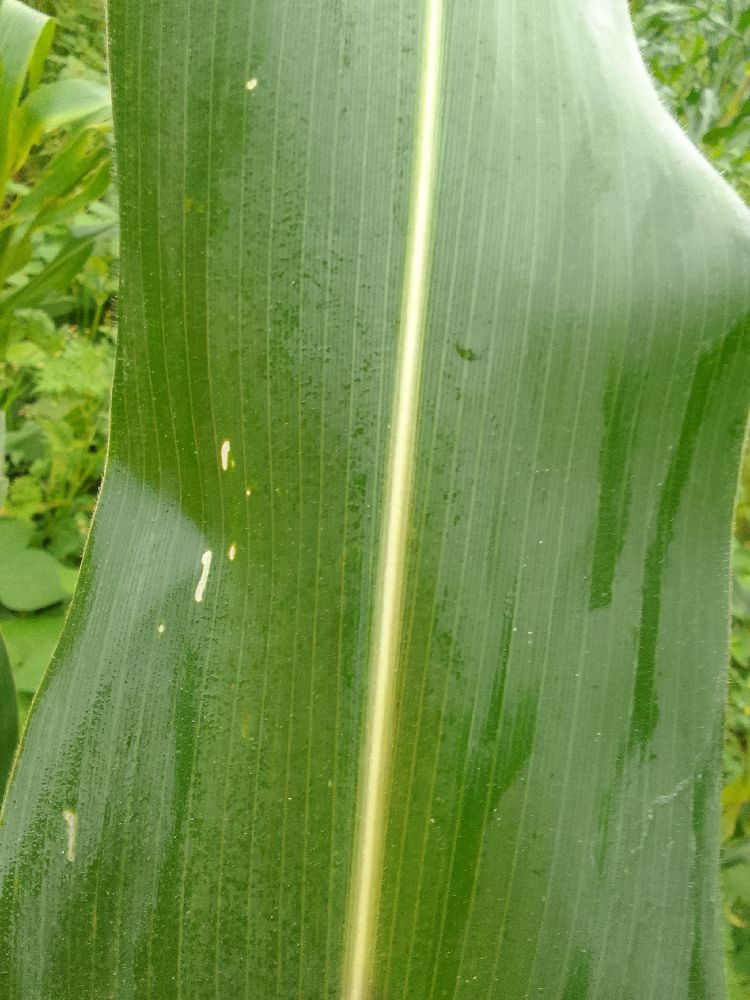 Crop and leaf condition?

maize, healthy
